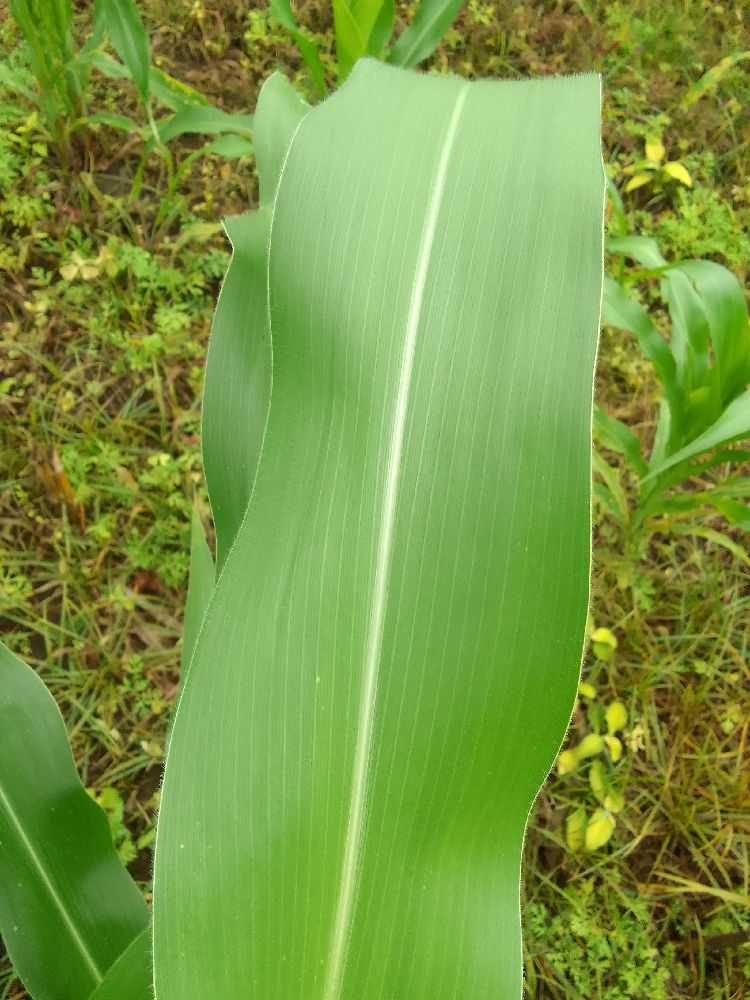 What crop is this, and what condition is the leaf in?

maize, healthy
